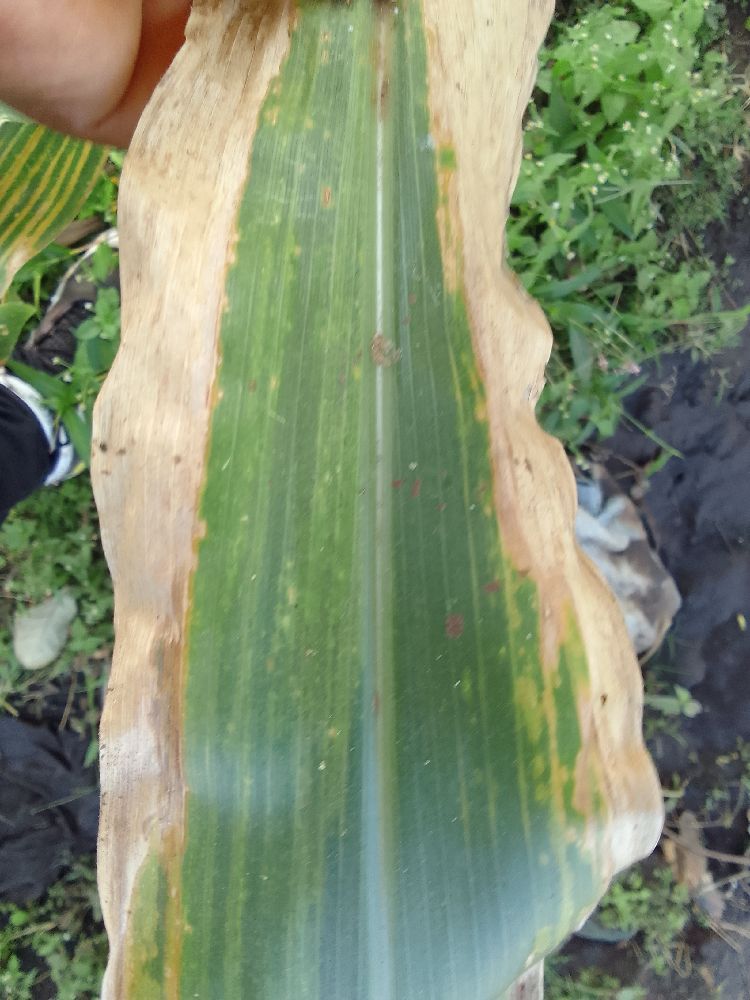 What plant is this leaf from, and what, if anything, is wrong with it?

maize, maize lethal necrosis
